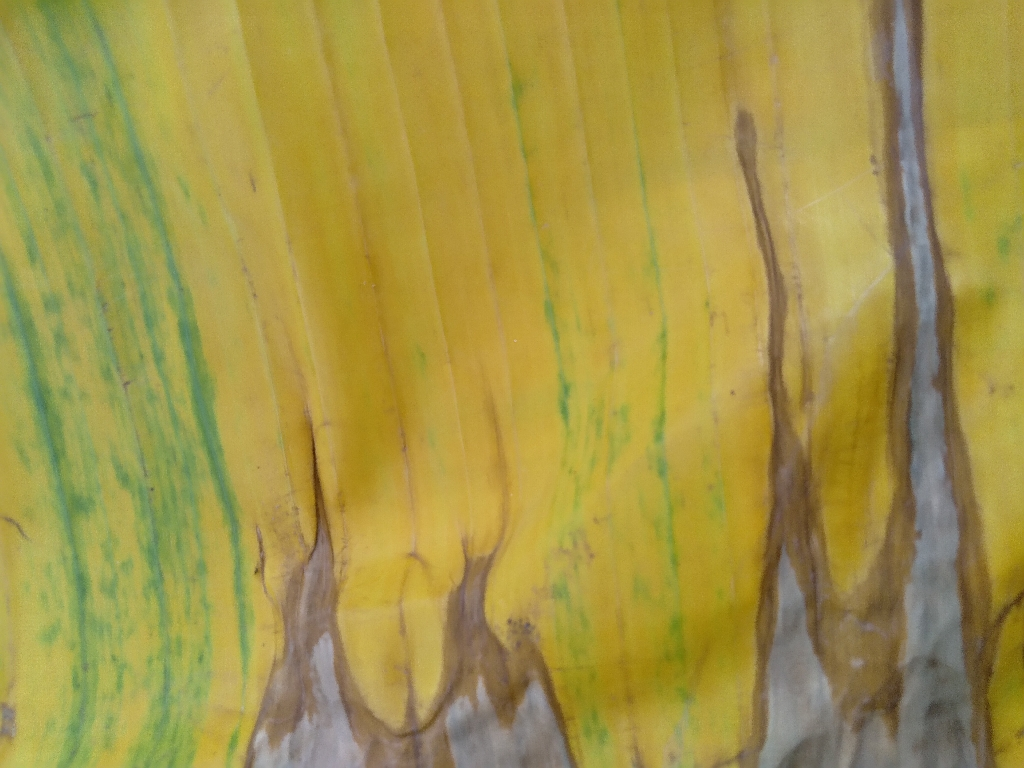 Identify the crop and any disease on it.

banana, fusarium wilt race 1
